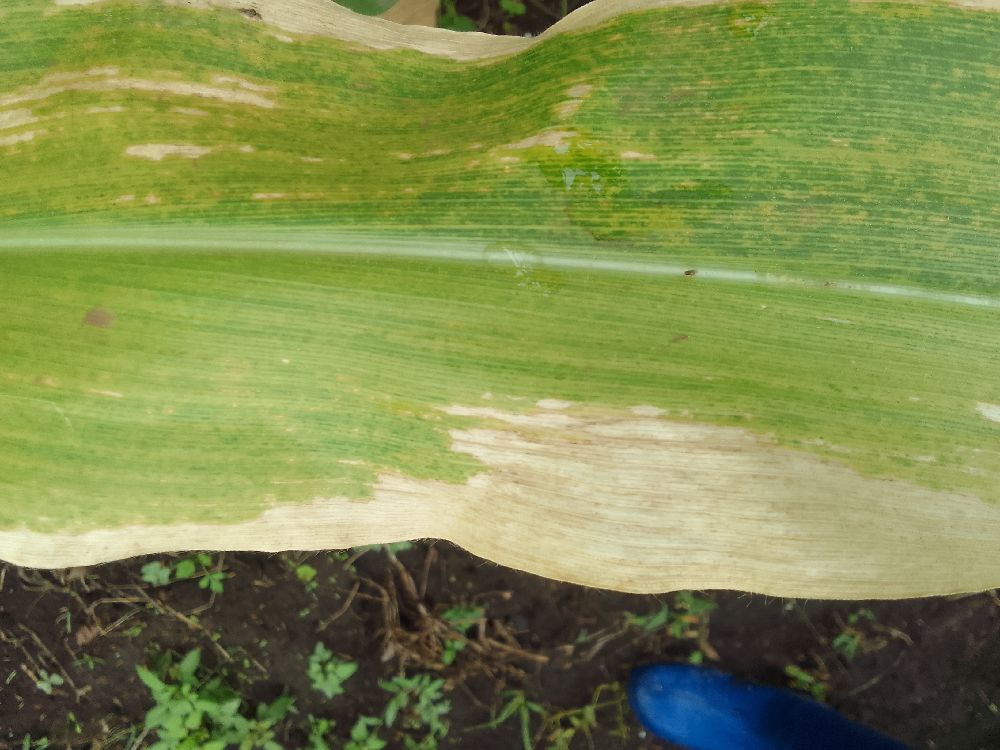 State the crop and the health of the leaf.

maize, maize lethal necrosis
